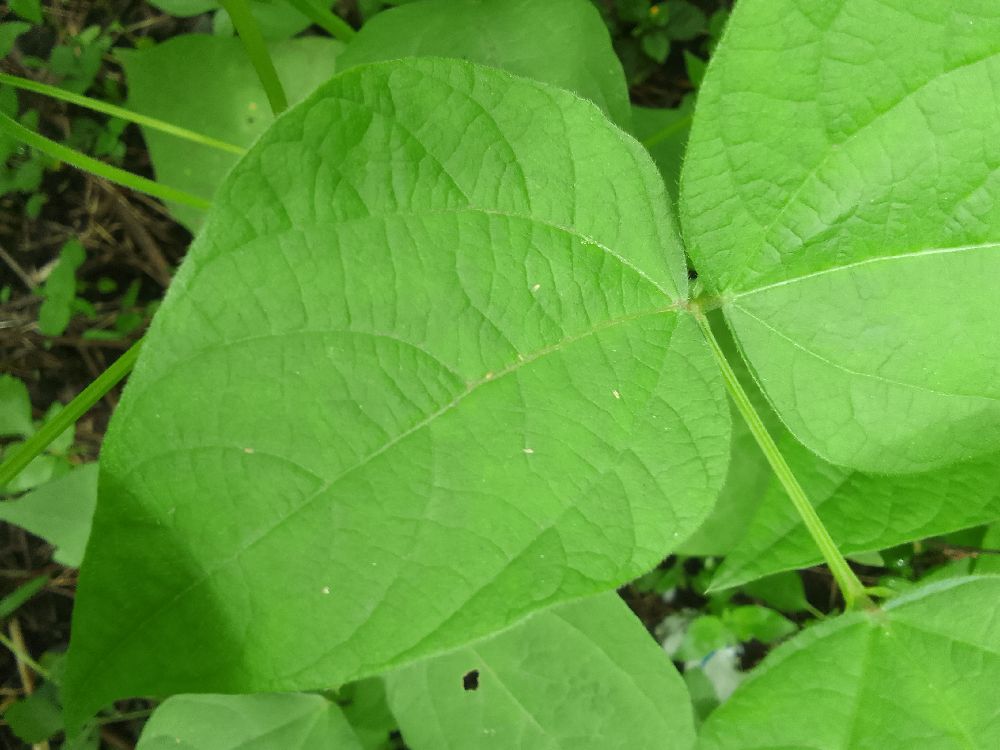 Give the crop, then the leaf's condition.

common bean, healthy
